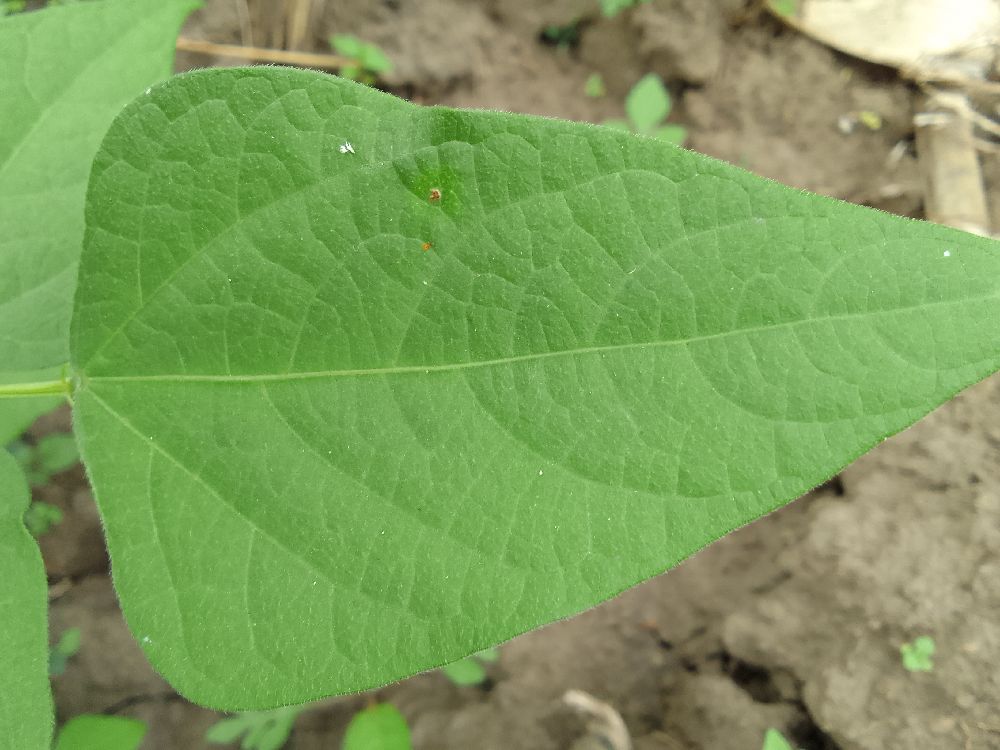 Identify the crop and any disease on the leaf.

common bean, healthy
